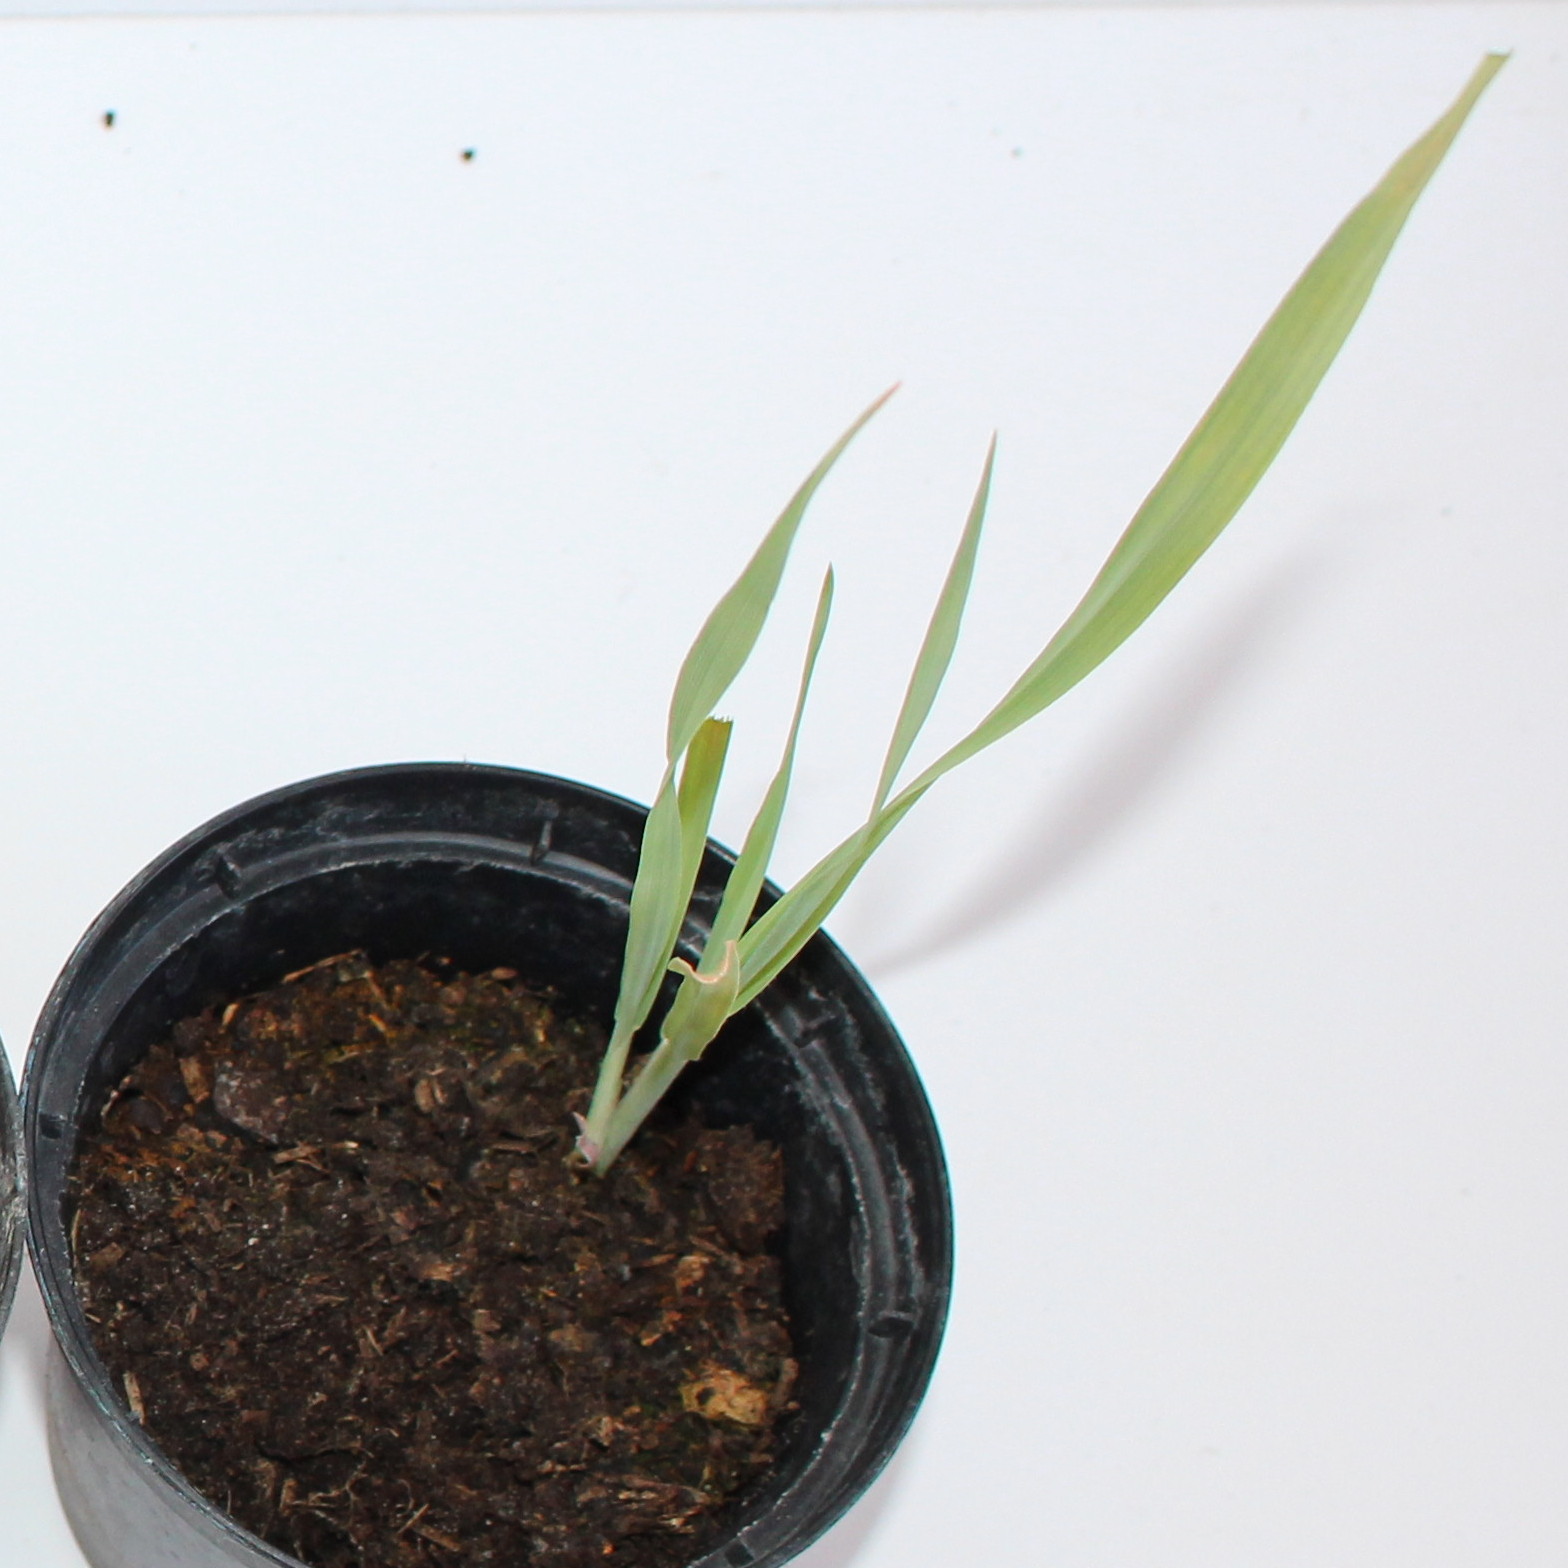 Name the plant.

Avena sterilis
